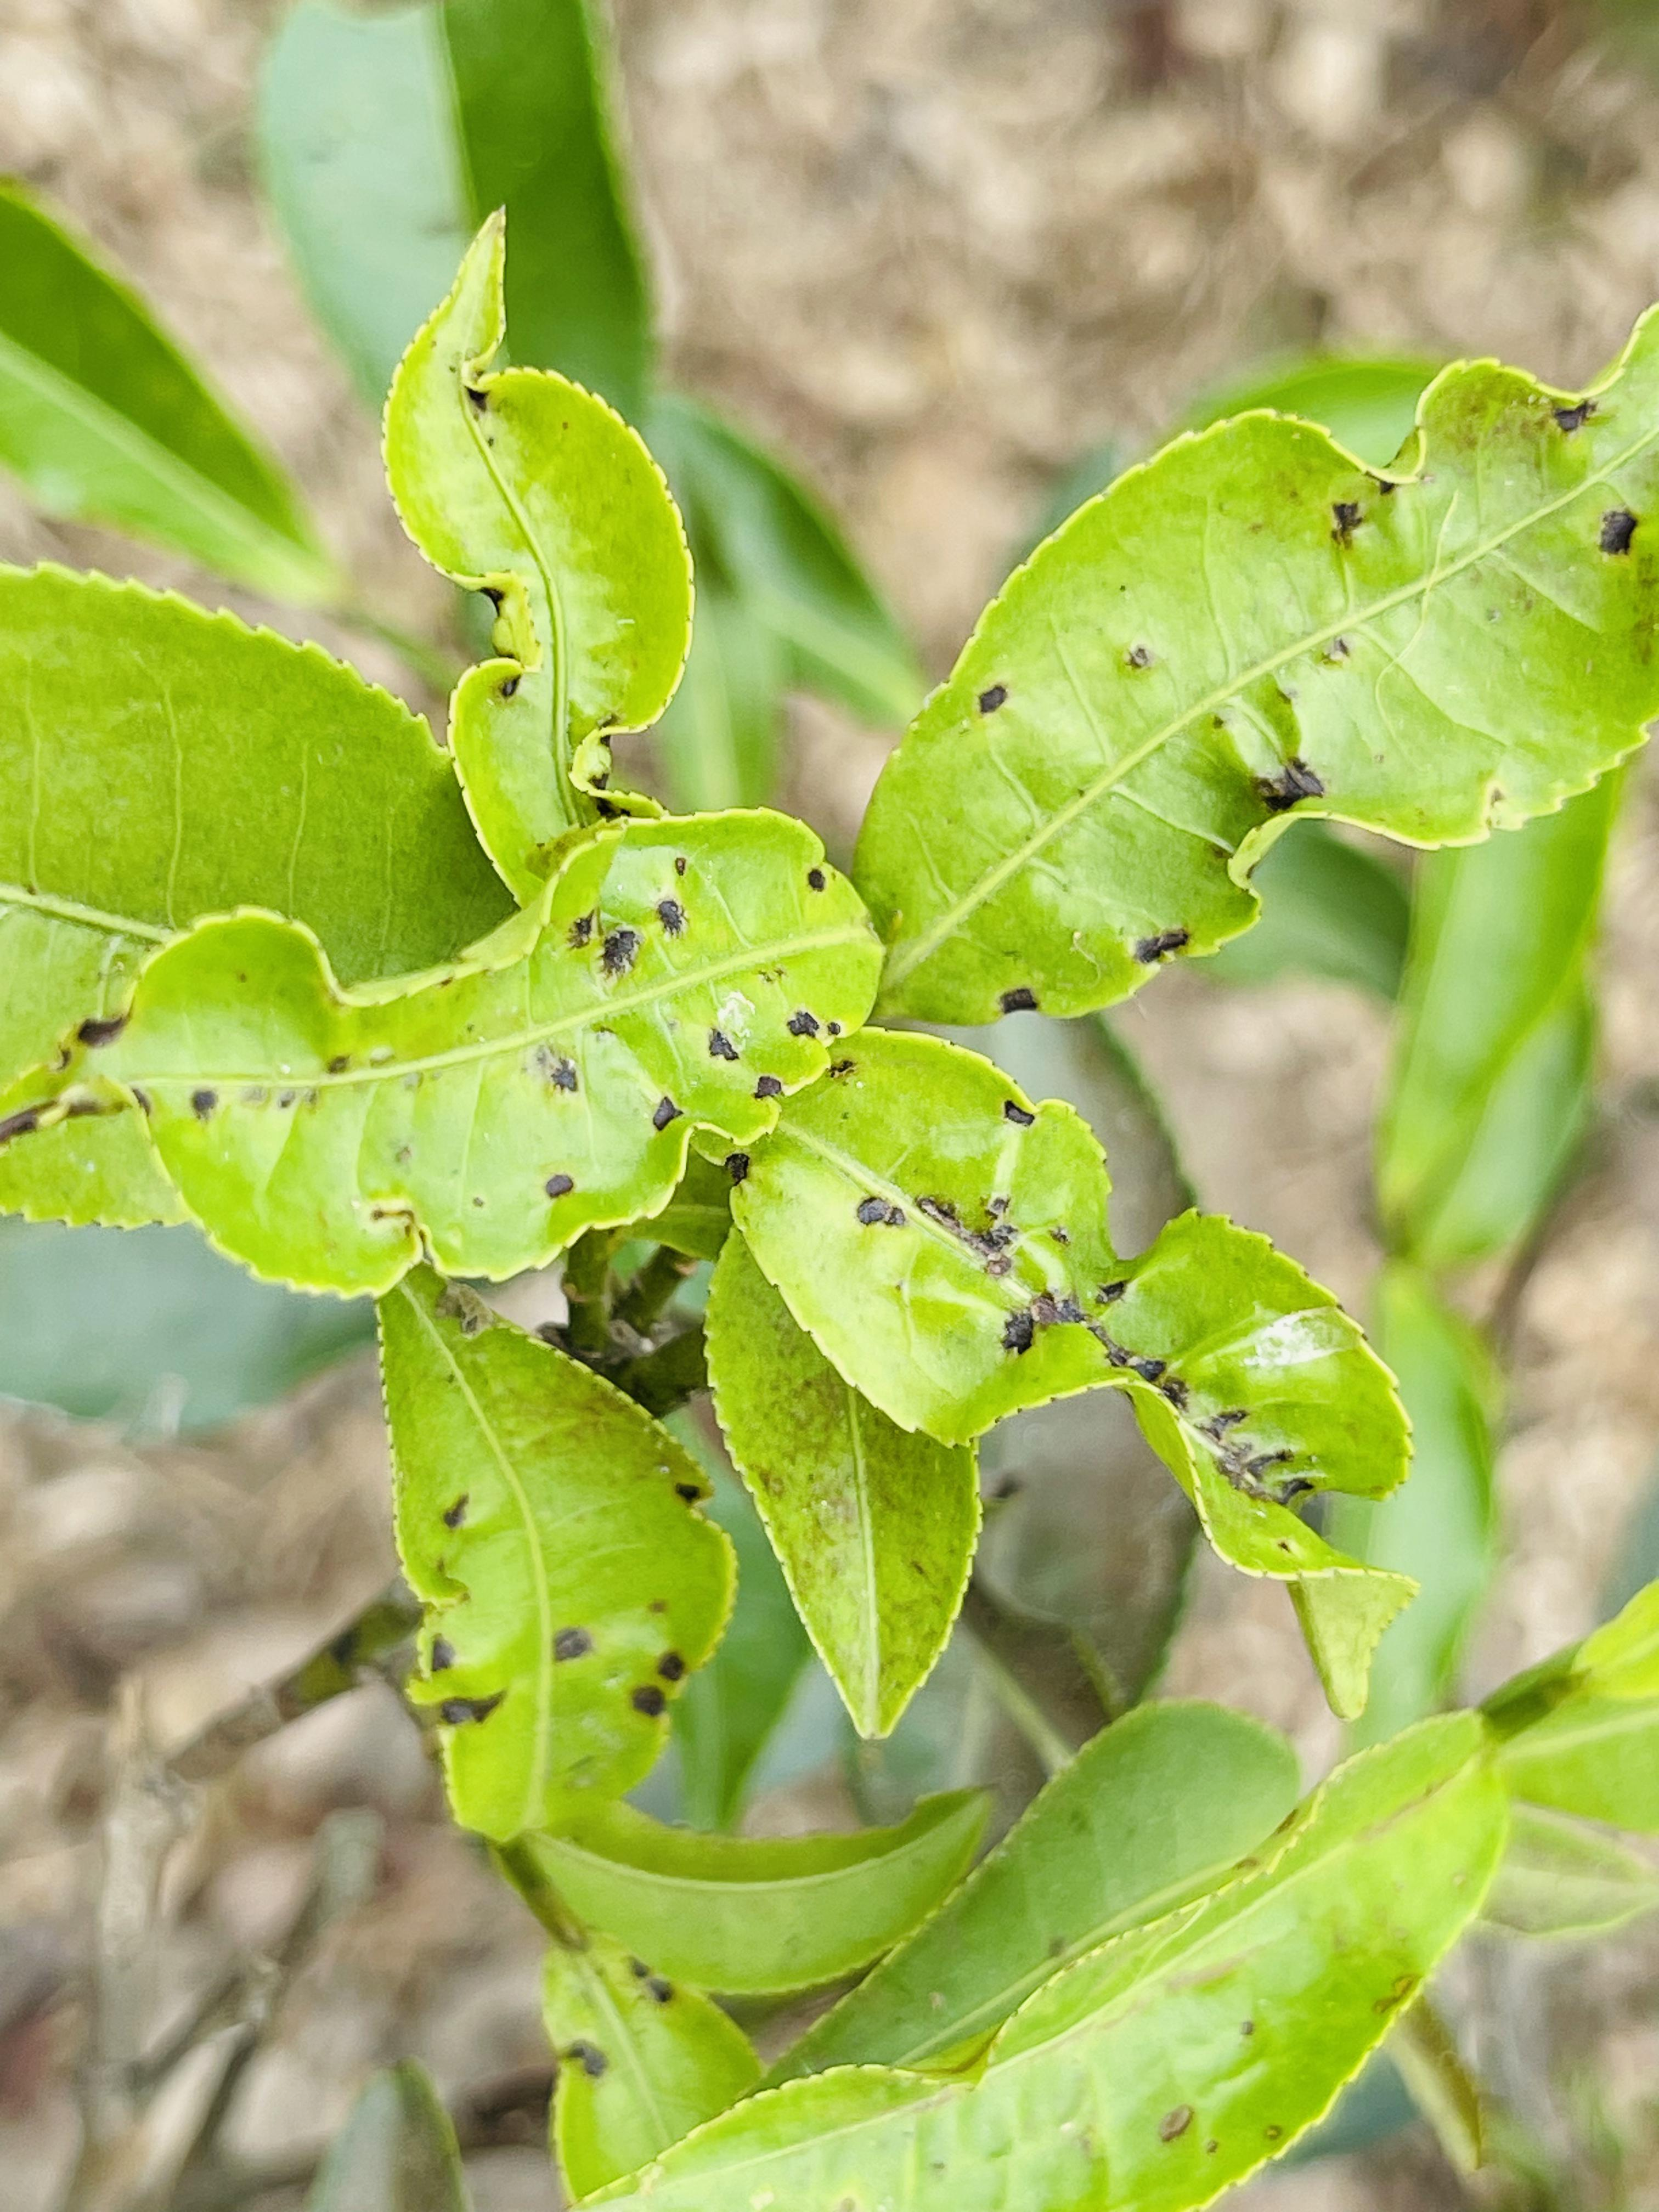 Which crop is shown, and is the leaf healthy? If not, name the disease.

tea, helopeltis
